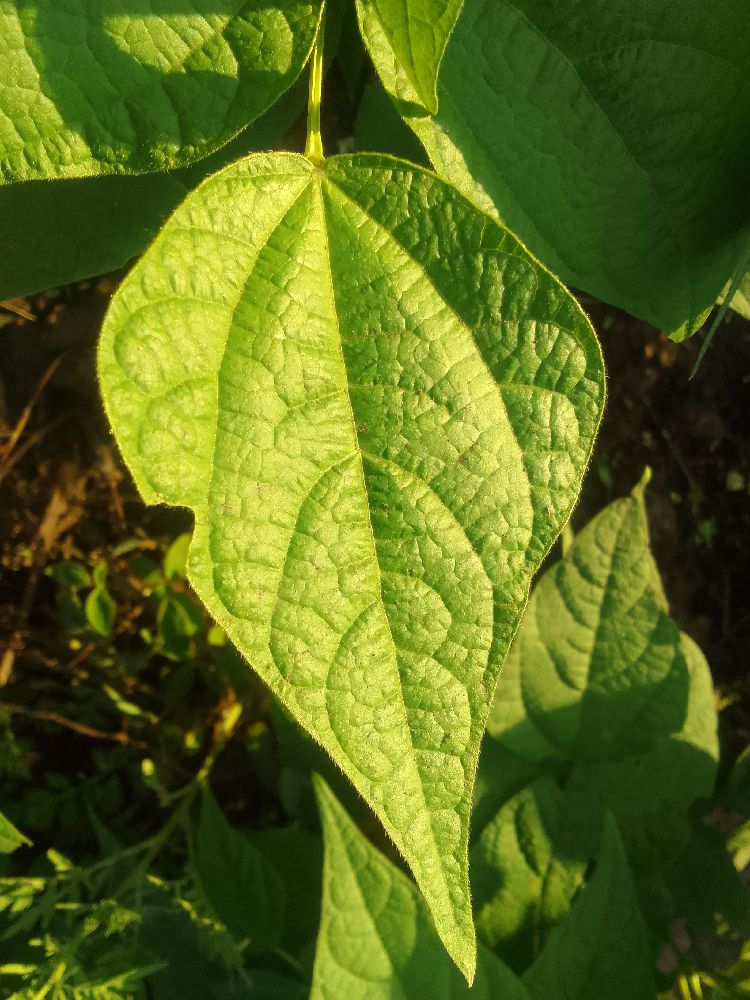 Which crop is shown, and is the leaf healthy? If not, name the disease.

common bean, healthy
